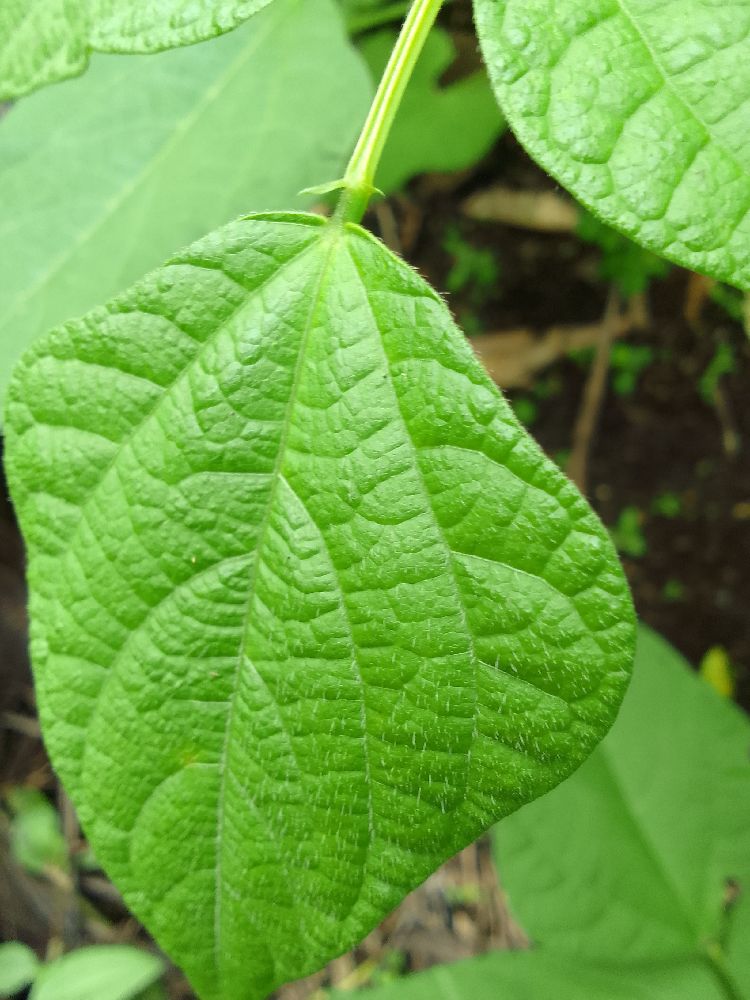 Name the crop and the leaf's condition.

common bean, healthy
